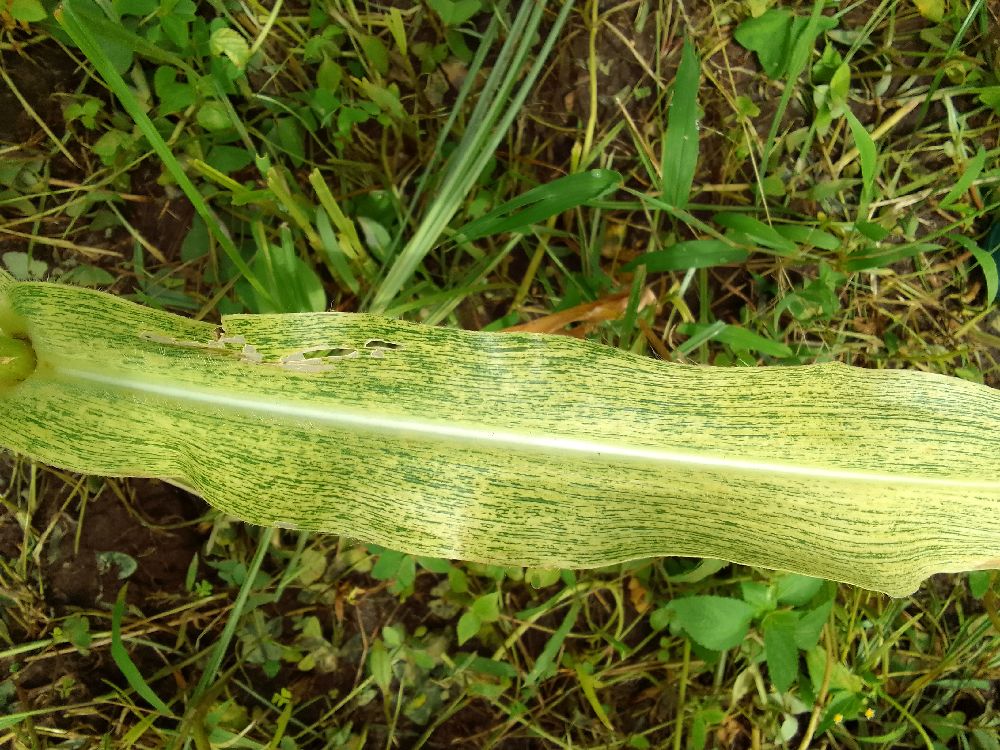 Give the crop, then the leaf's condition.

maize, maize streak virus
